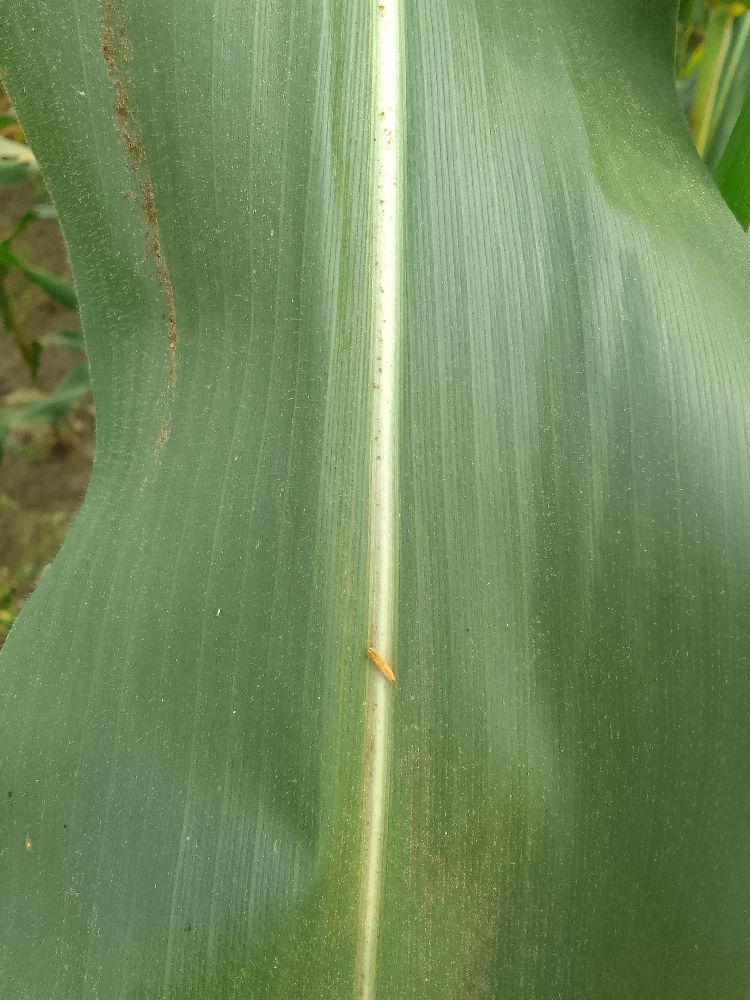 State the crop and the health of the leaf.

maize, healthy
